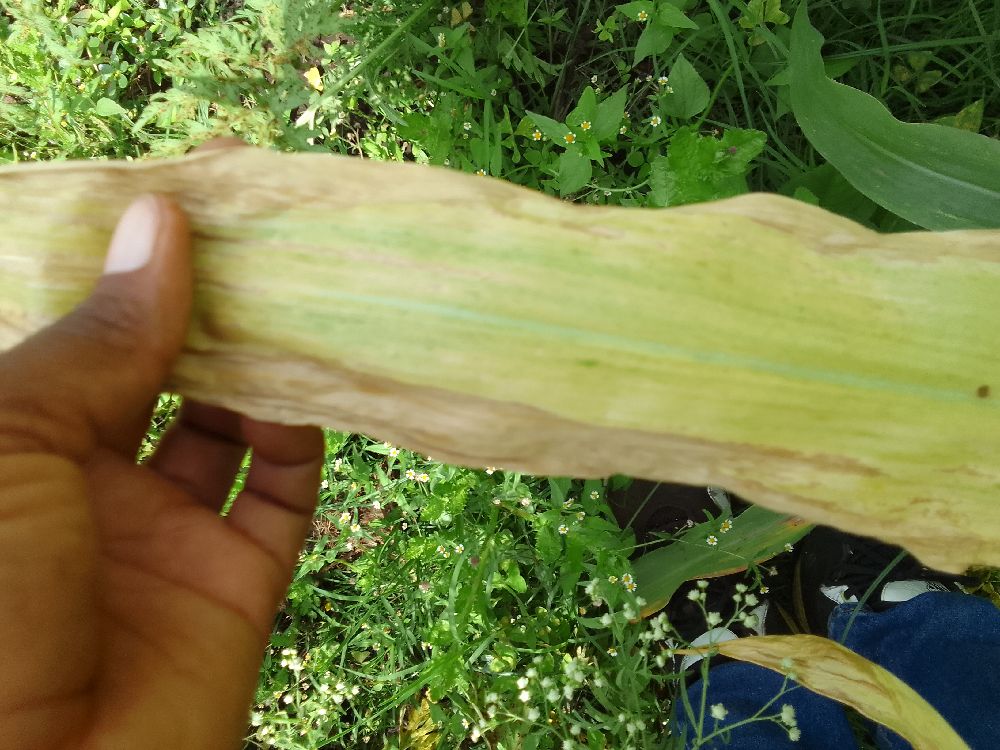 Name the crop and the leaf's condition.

maize, maize lethal necrosis
